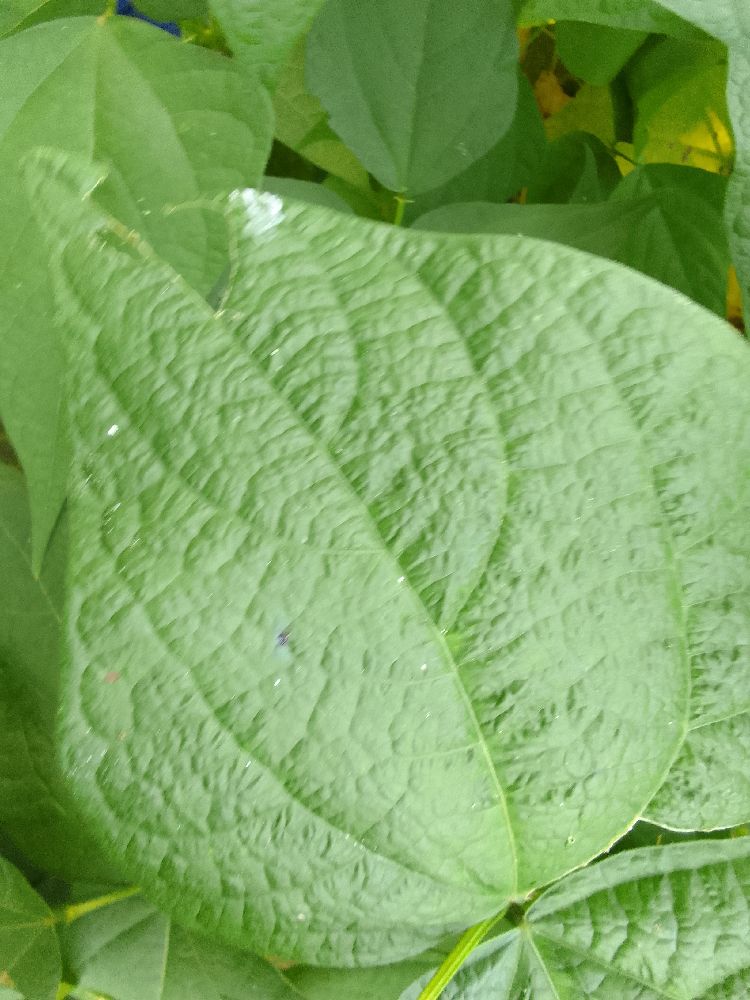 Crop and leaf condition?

common bean, healthy
